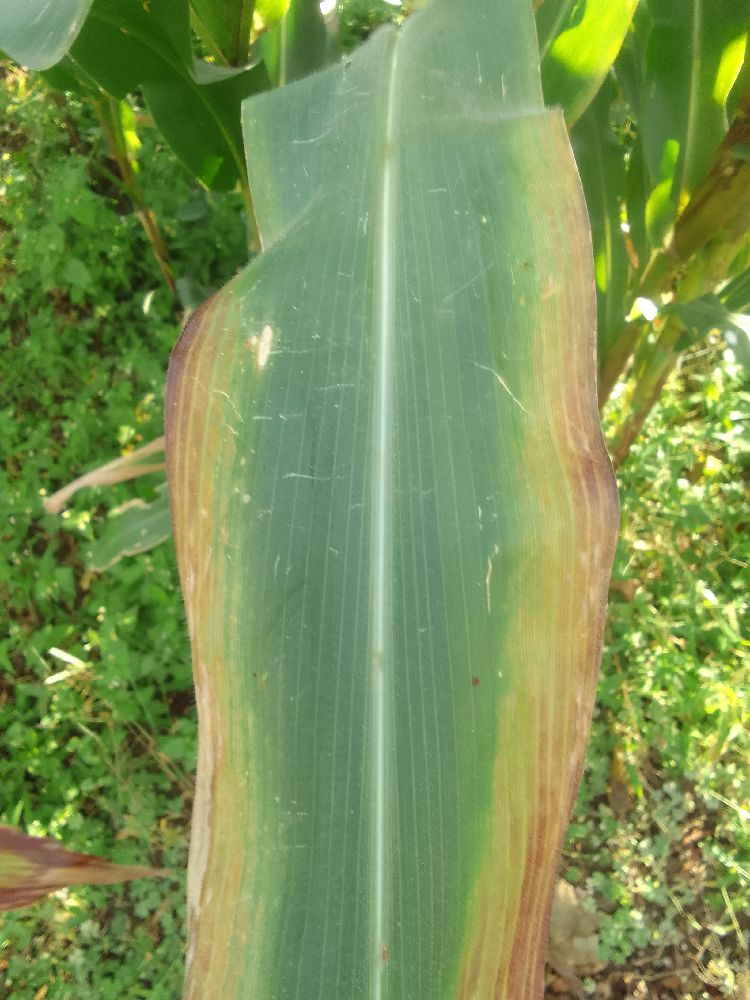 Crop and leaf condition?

maize, maize lethal necrosis
